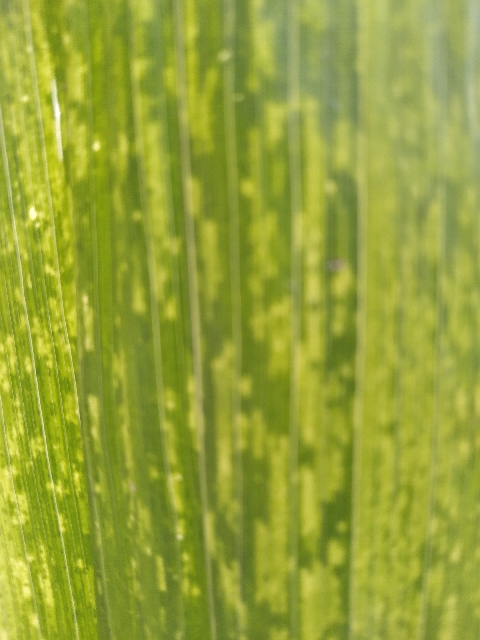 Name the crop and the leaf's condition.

maize, maize lethal necrosis
